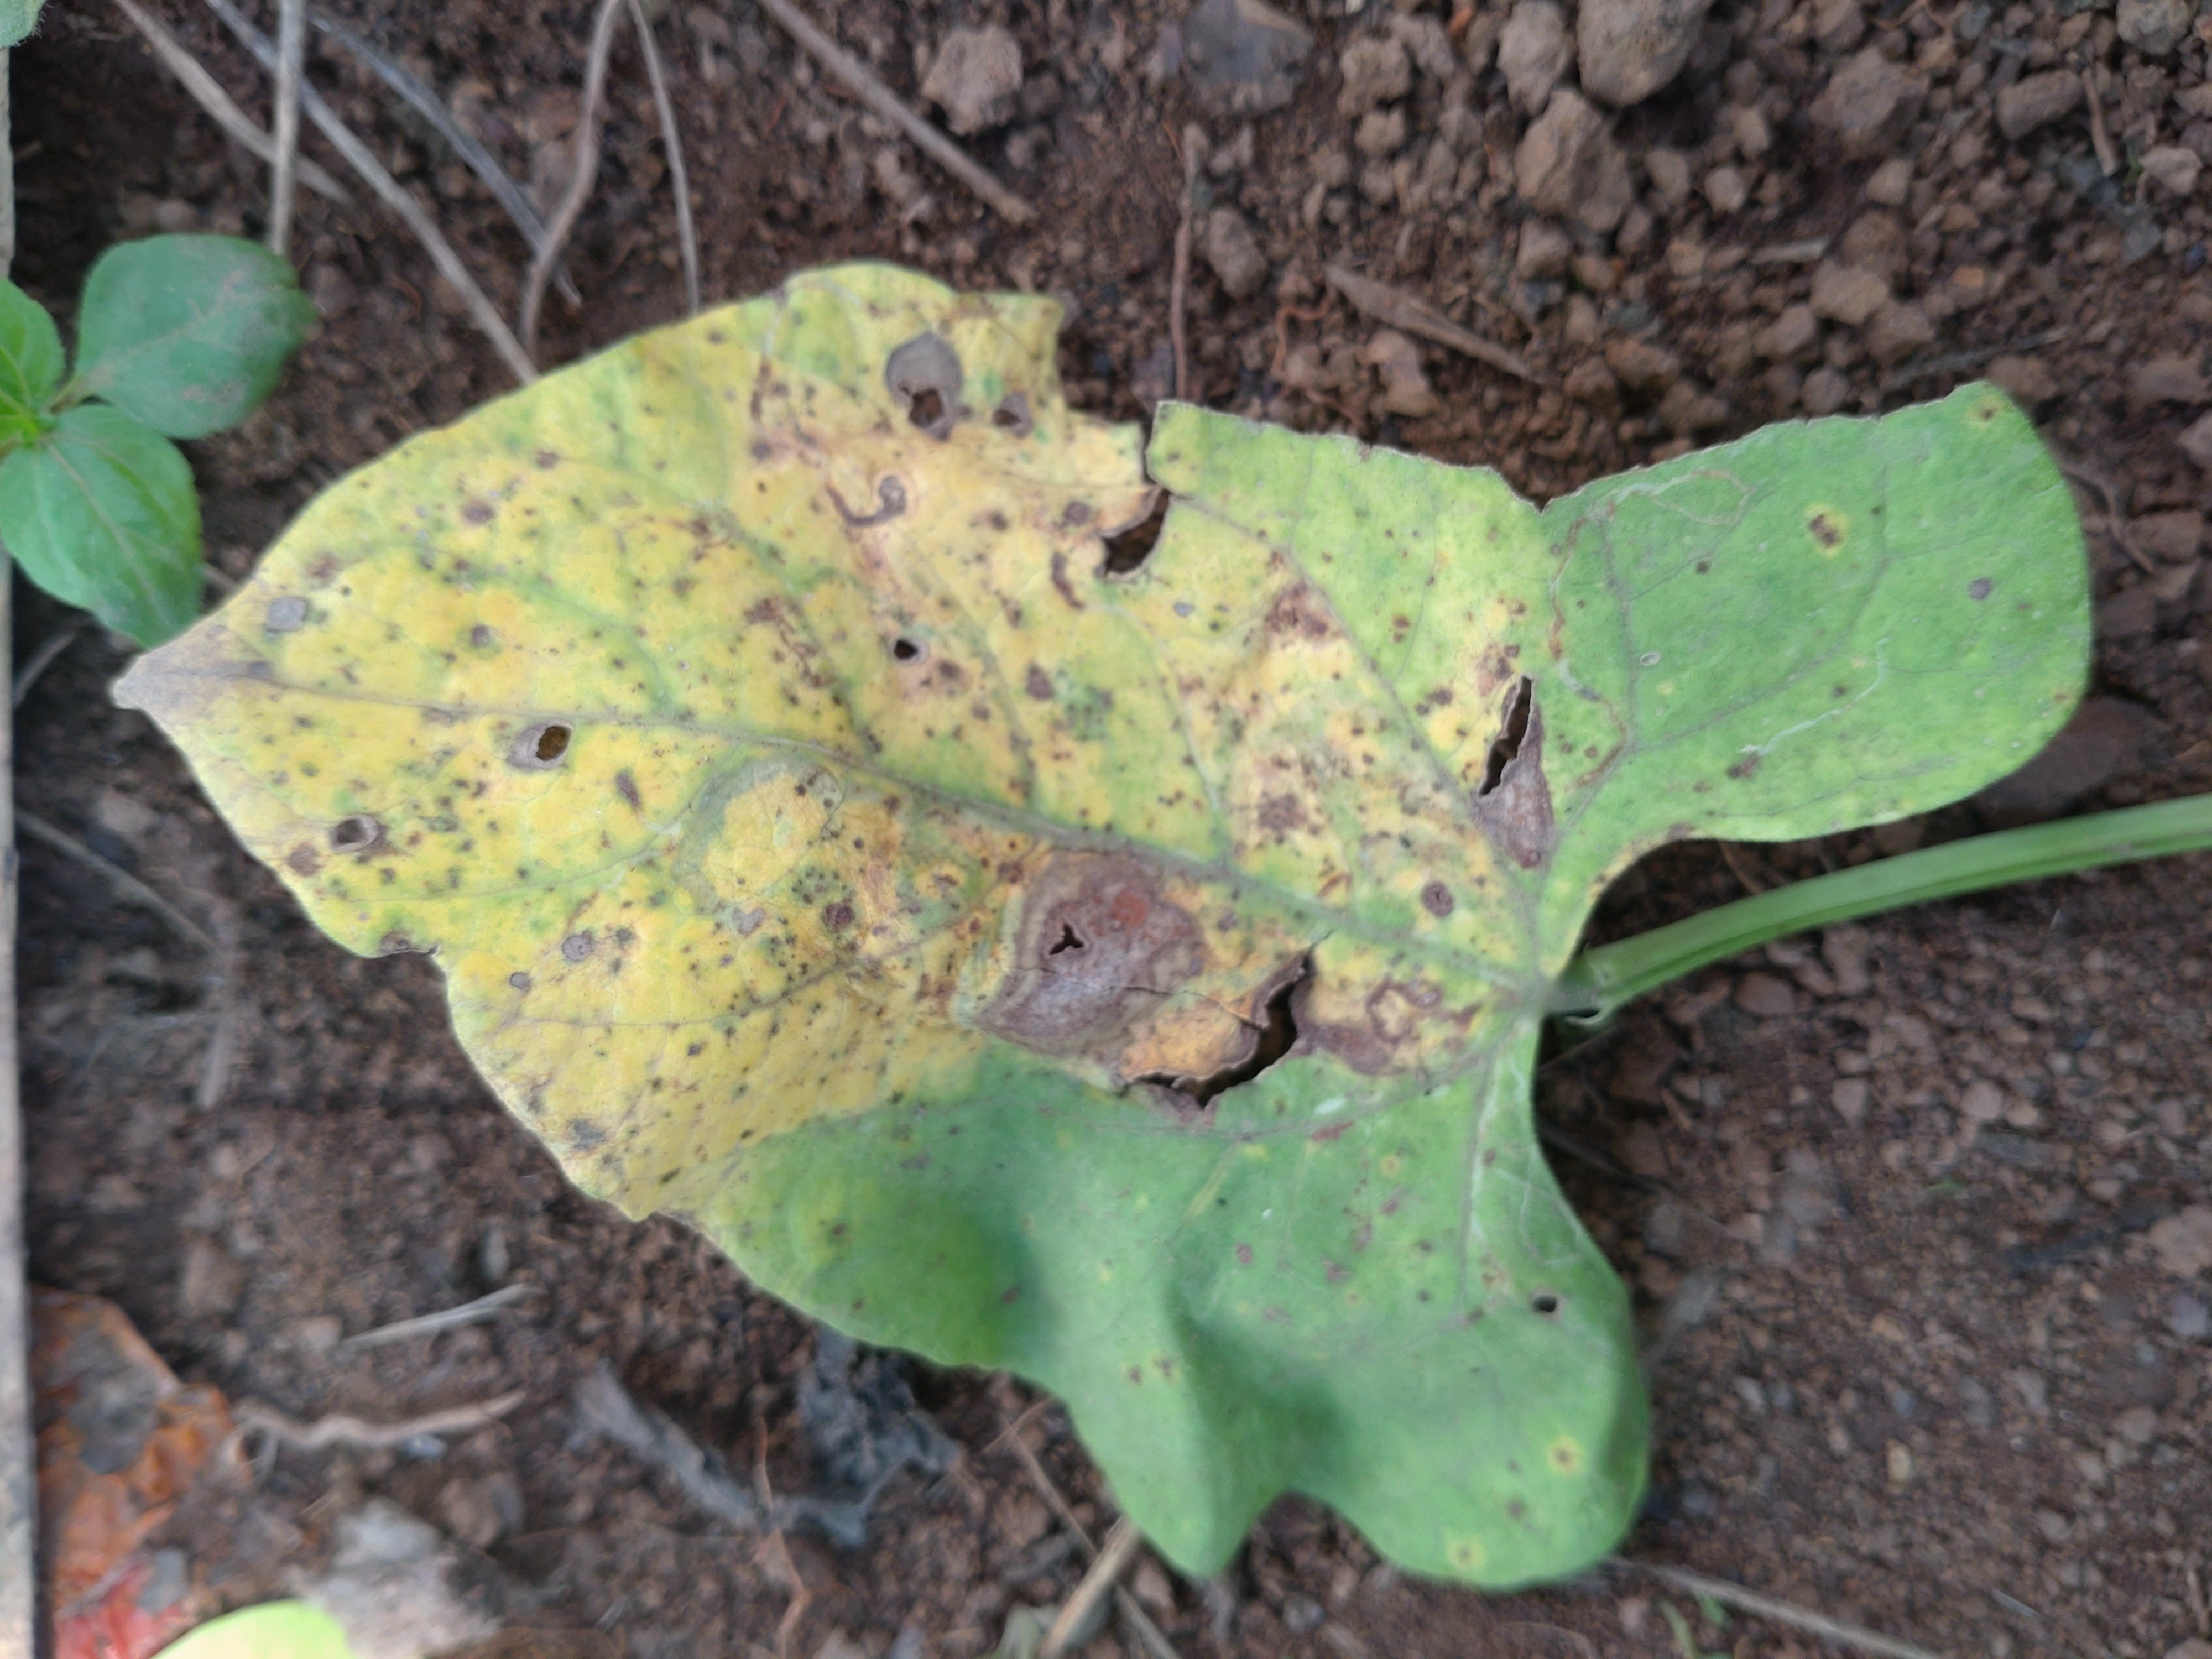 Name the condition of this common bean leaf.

rust
